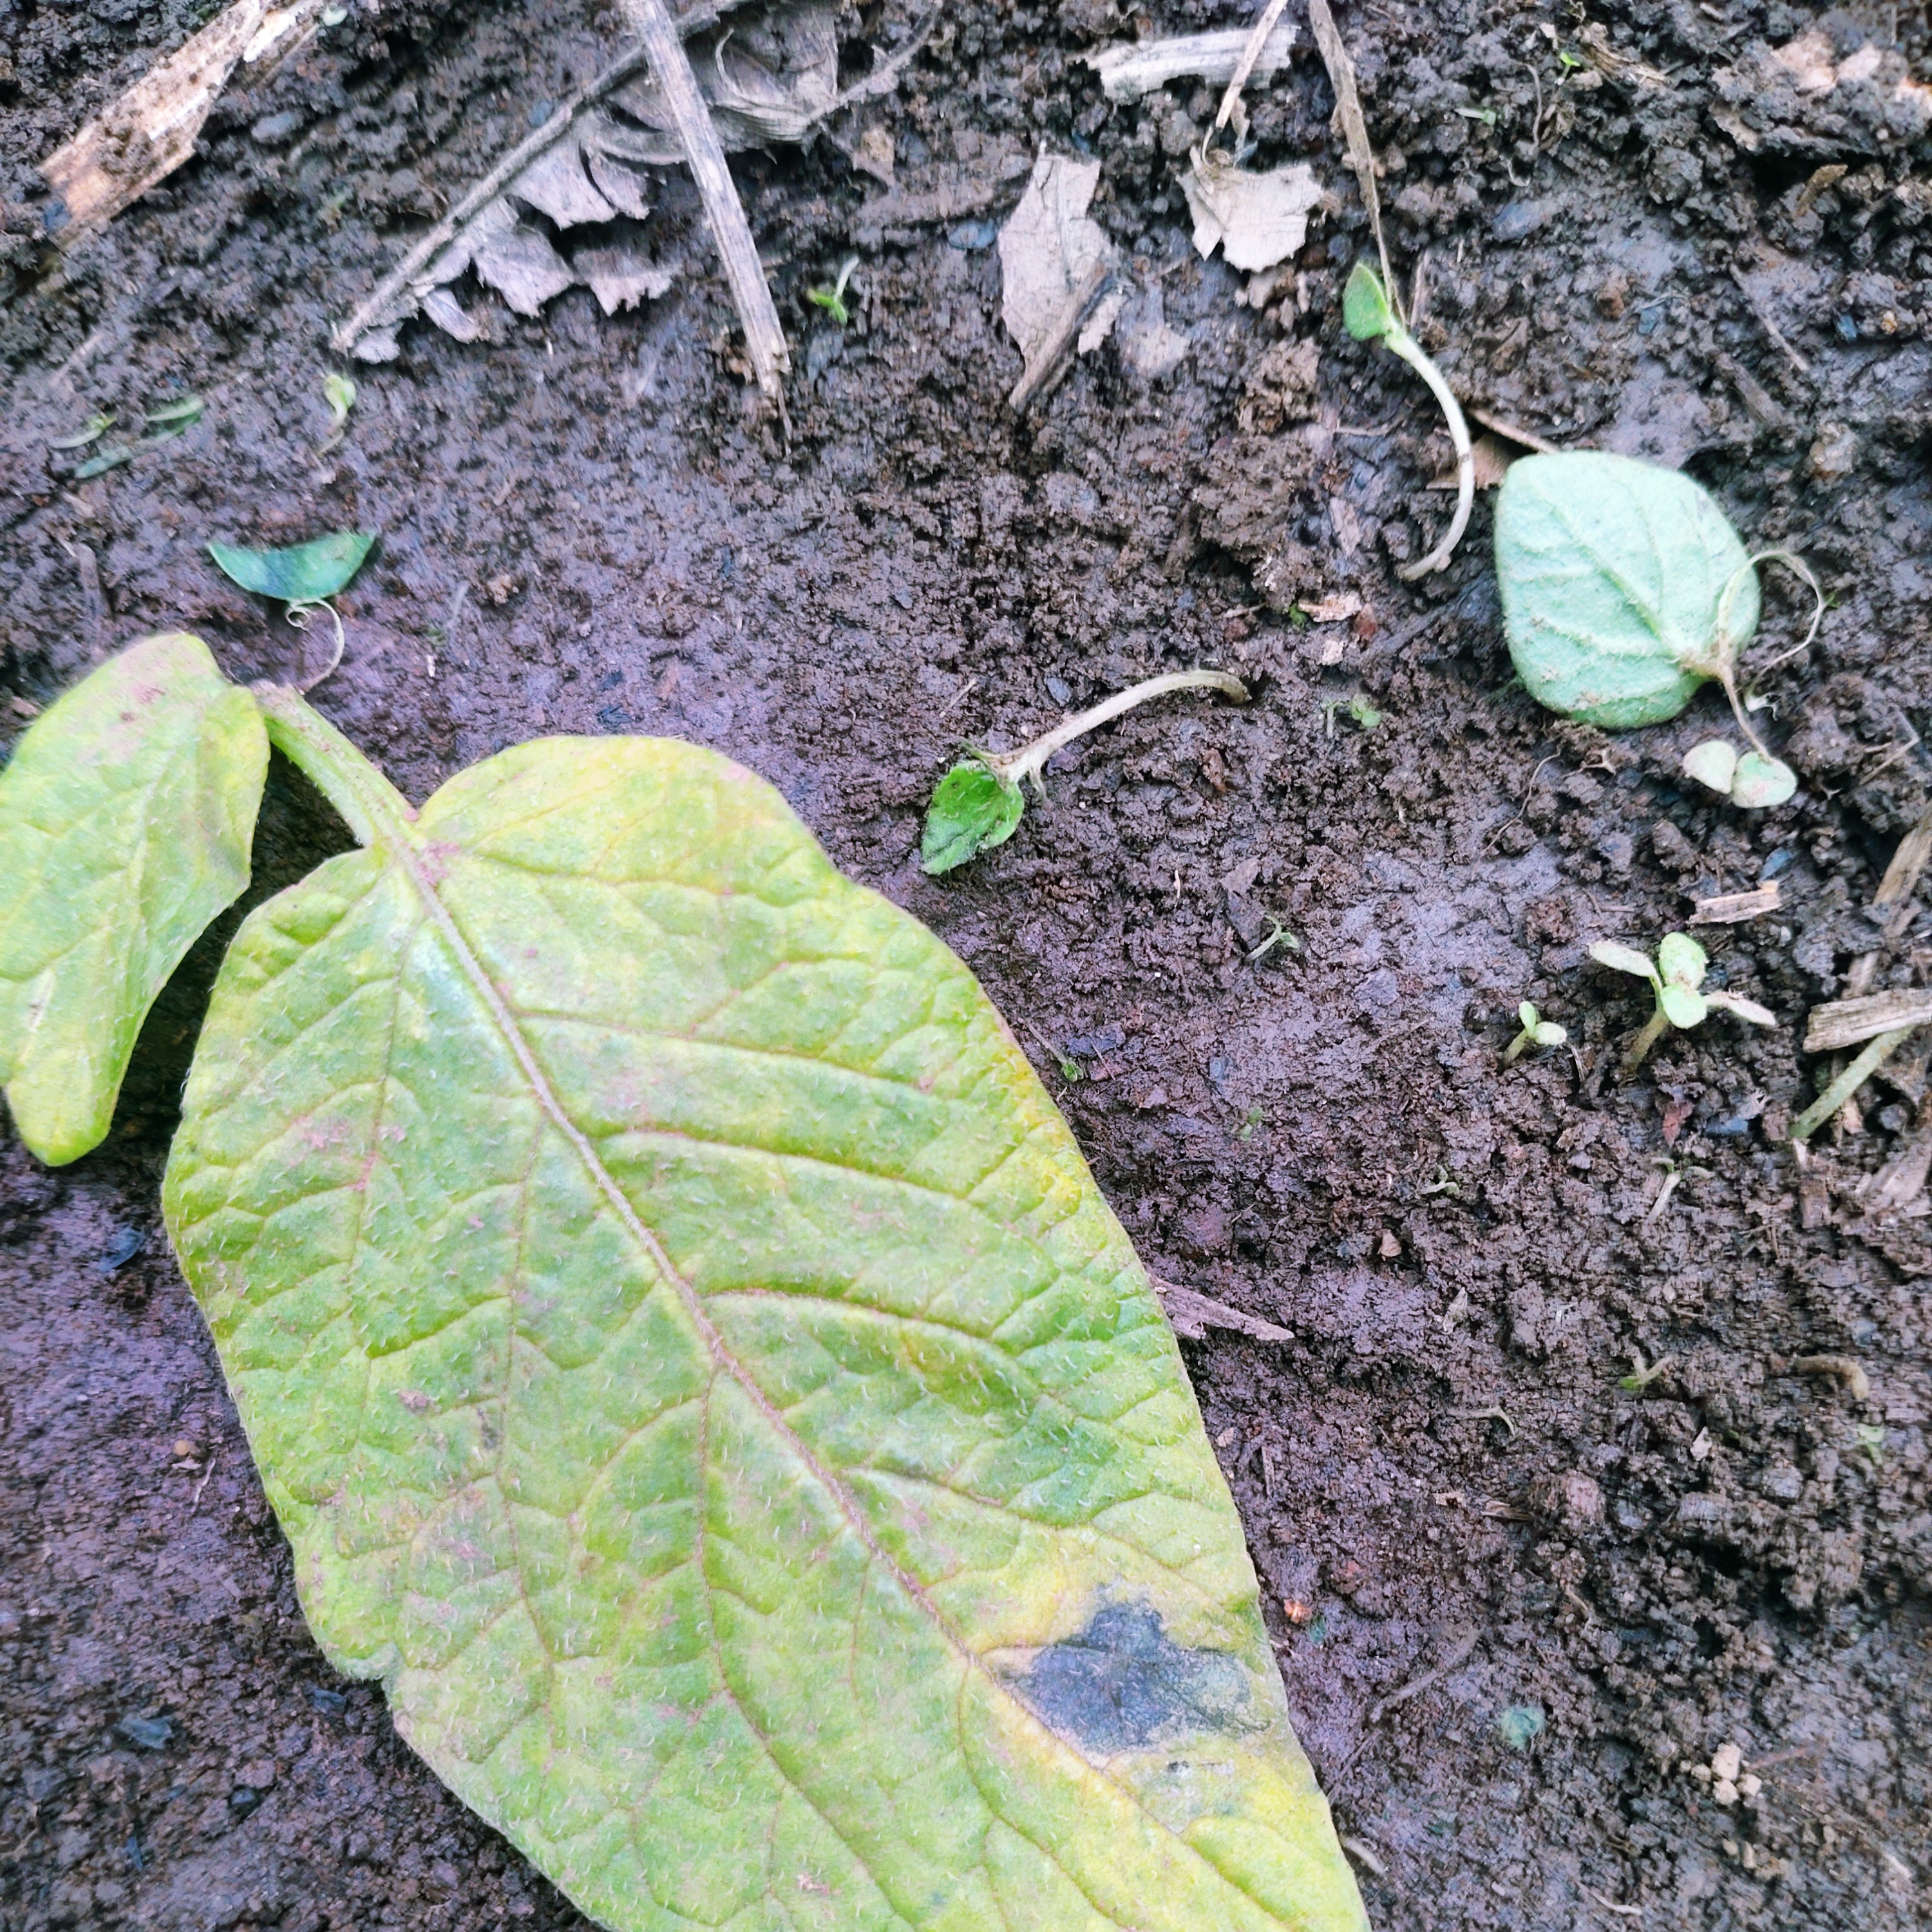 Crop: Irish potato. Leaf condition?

late blight
